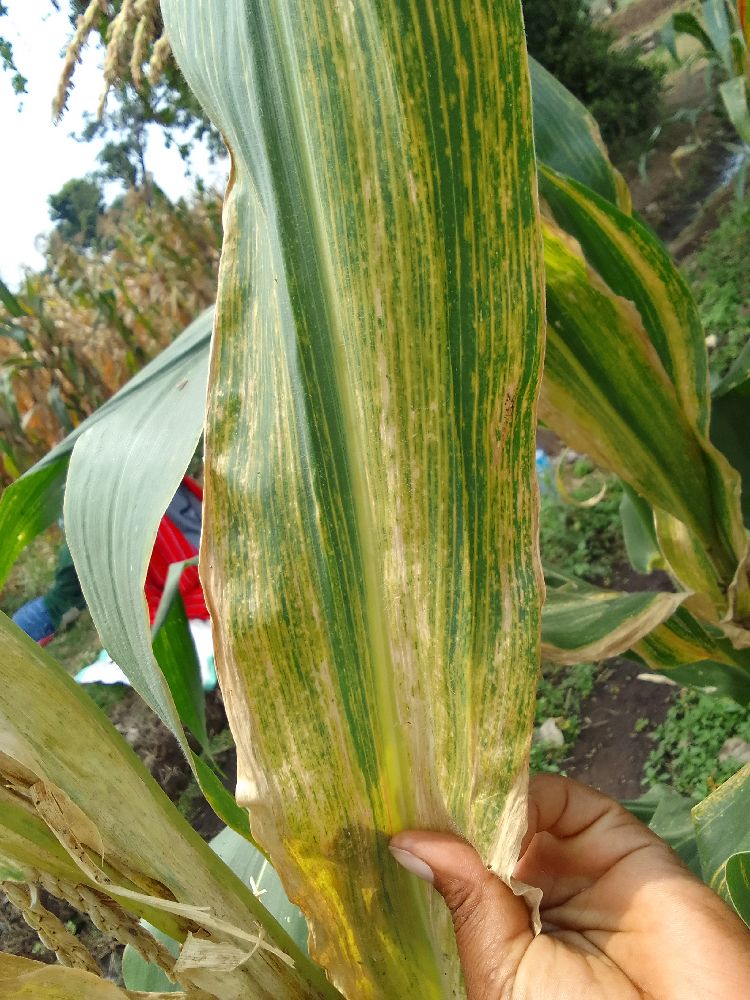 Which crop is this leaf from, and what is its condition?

maize, maize lethal necrosis
